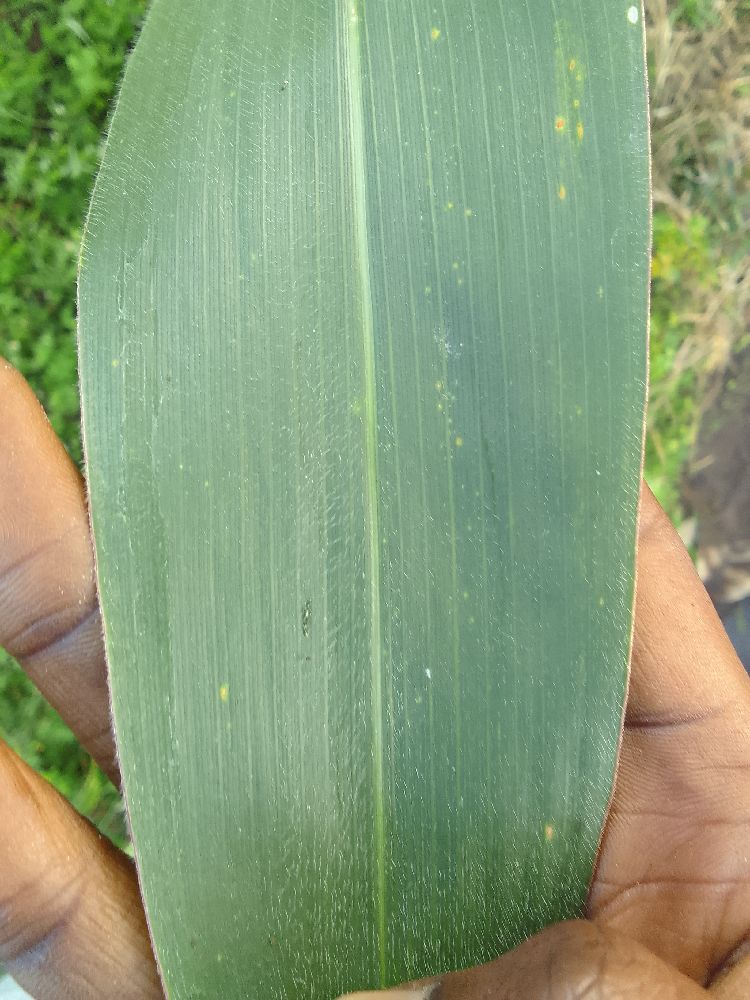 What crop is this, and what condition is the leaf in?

maize, healthy
